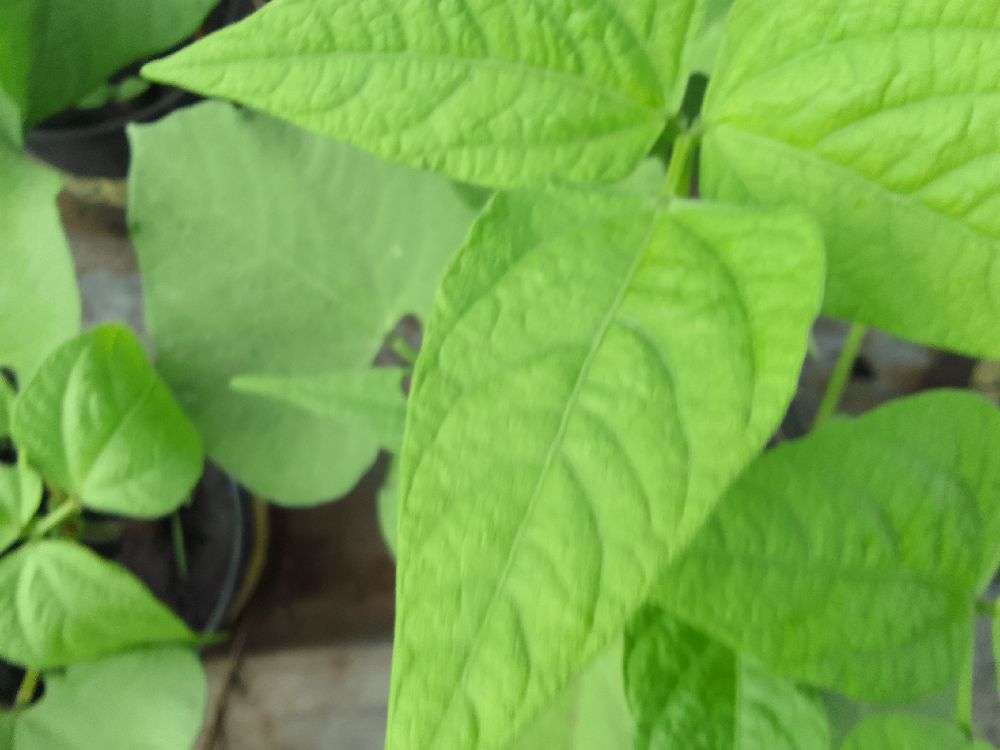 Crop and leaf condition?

common bean, healthy
